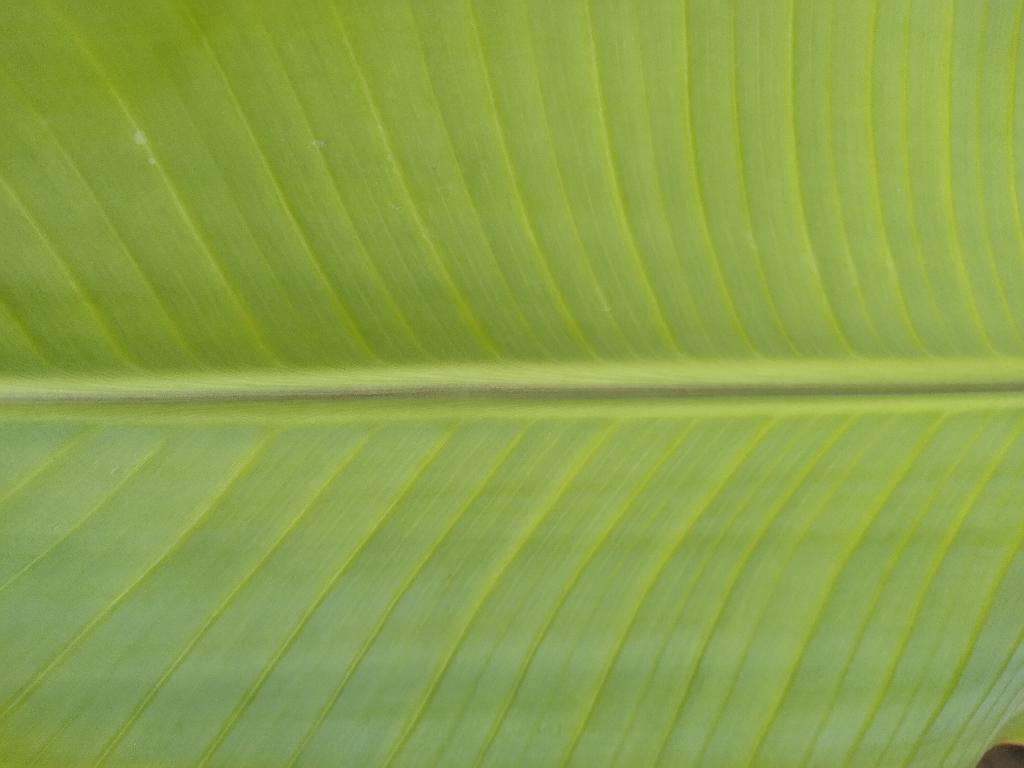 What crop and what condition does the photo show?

banana, healthy
